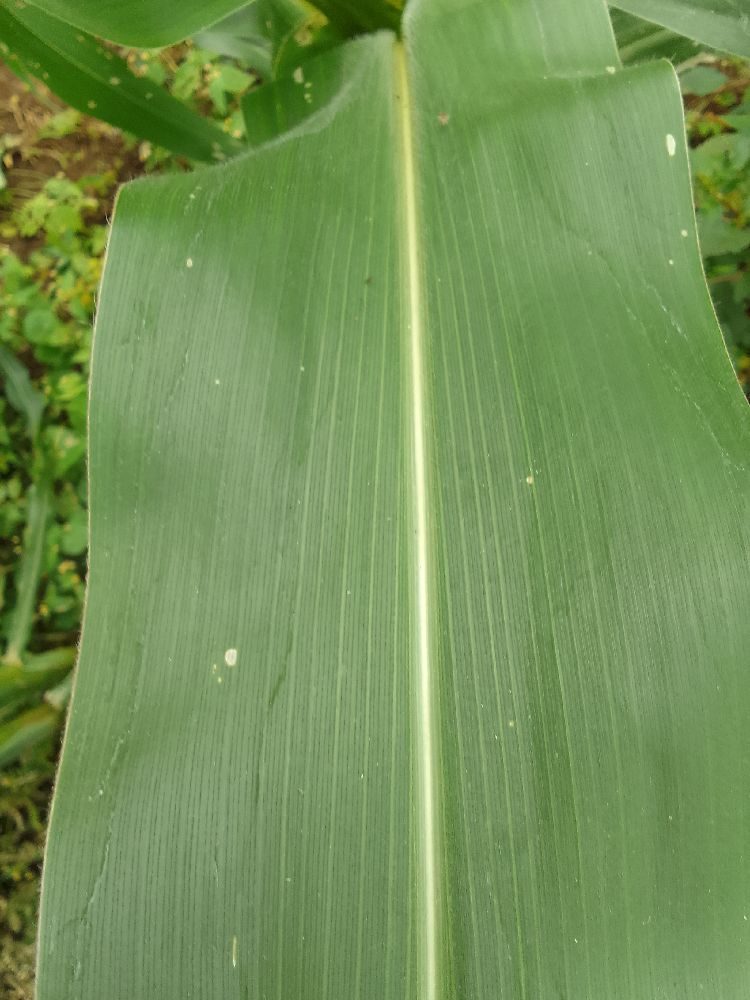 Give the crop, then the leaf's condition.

maize, healthy
